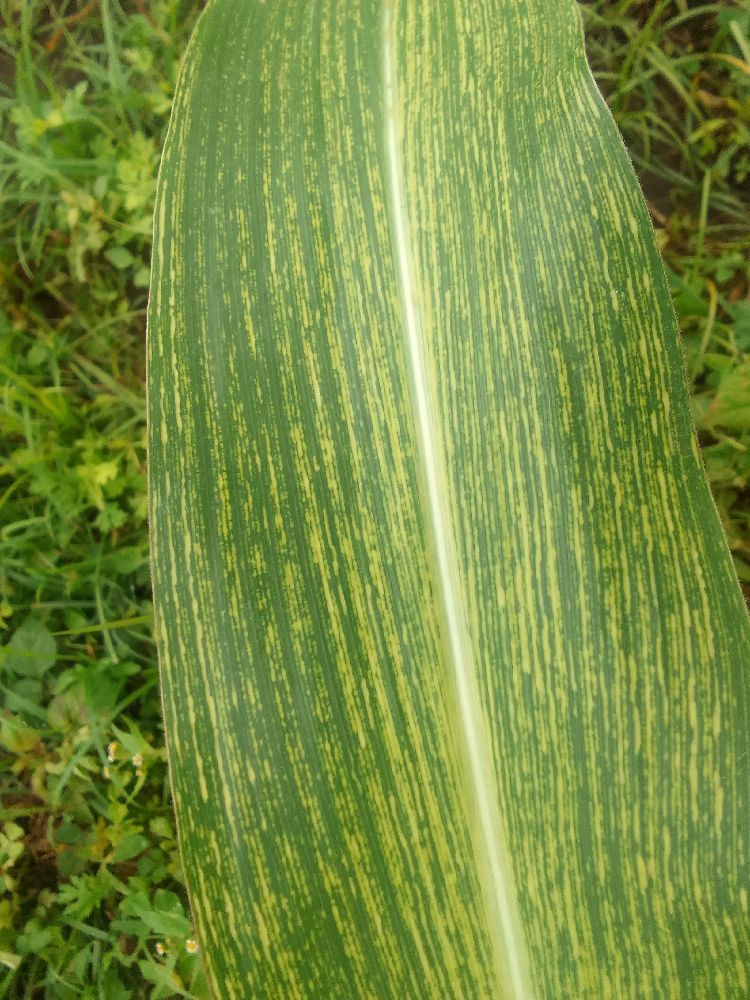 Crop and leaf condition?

maize, maize streak virus
